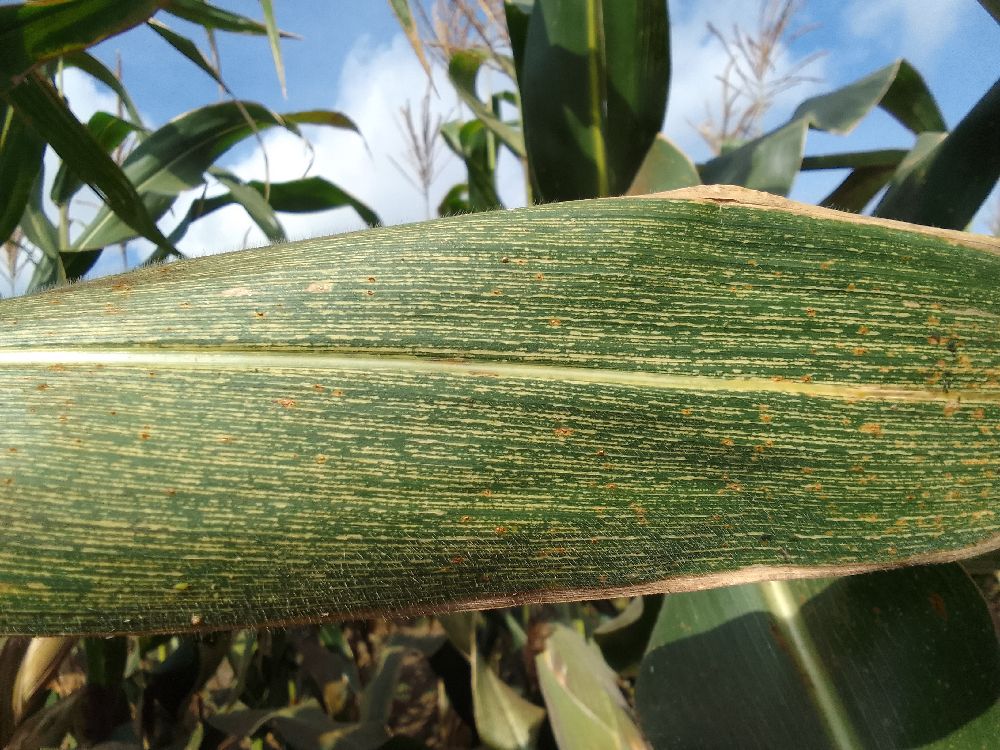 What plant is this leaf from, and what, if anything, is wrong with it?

maize, maize streak virus
